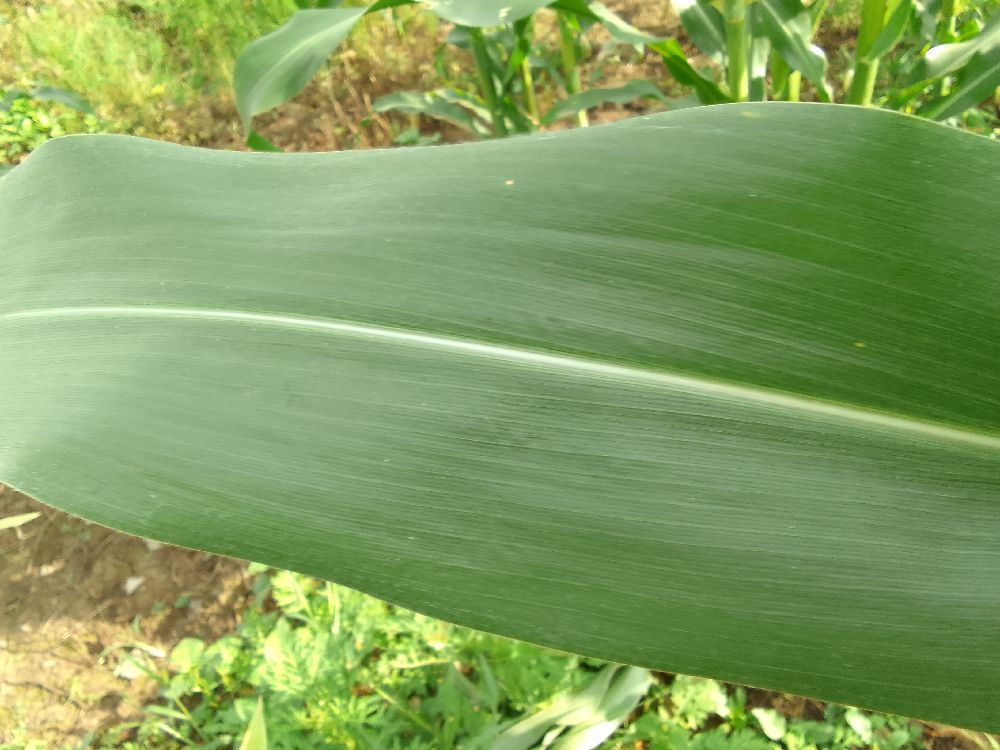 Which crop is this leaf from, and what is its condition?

maize, healthy
